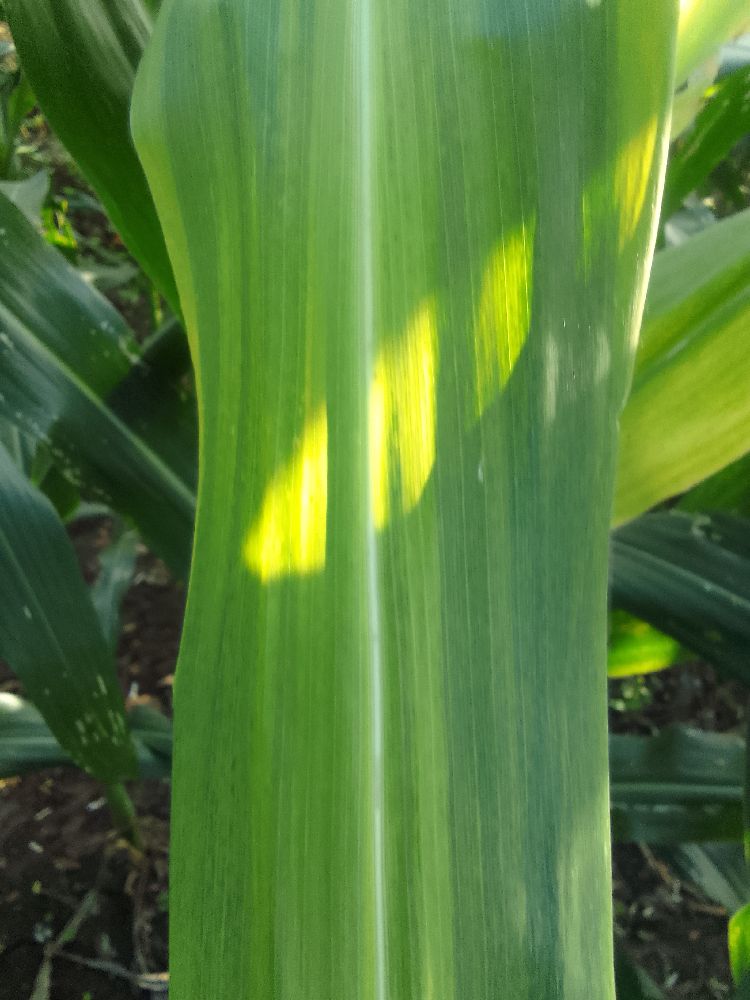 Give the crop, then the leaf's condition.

maize, maize lethal necrosis
